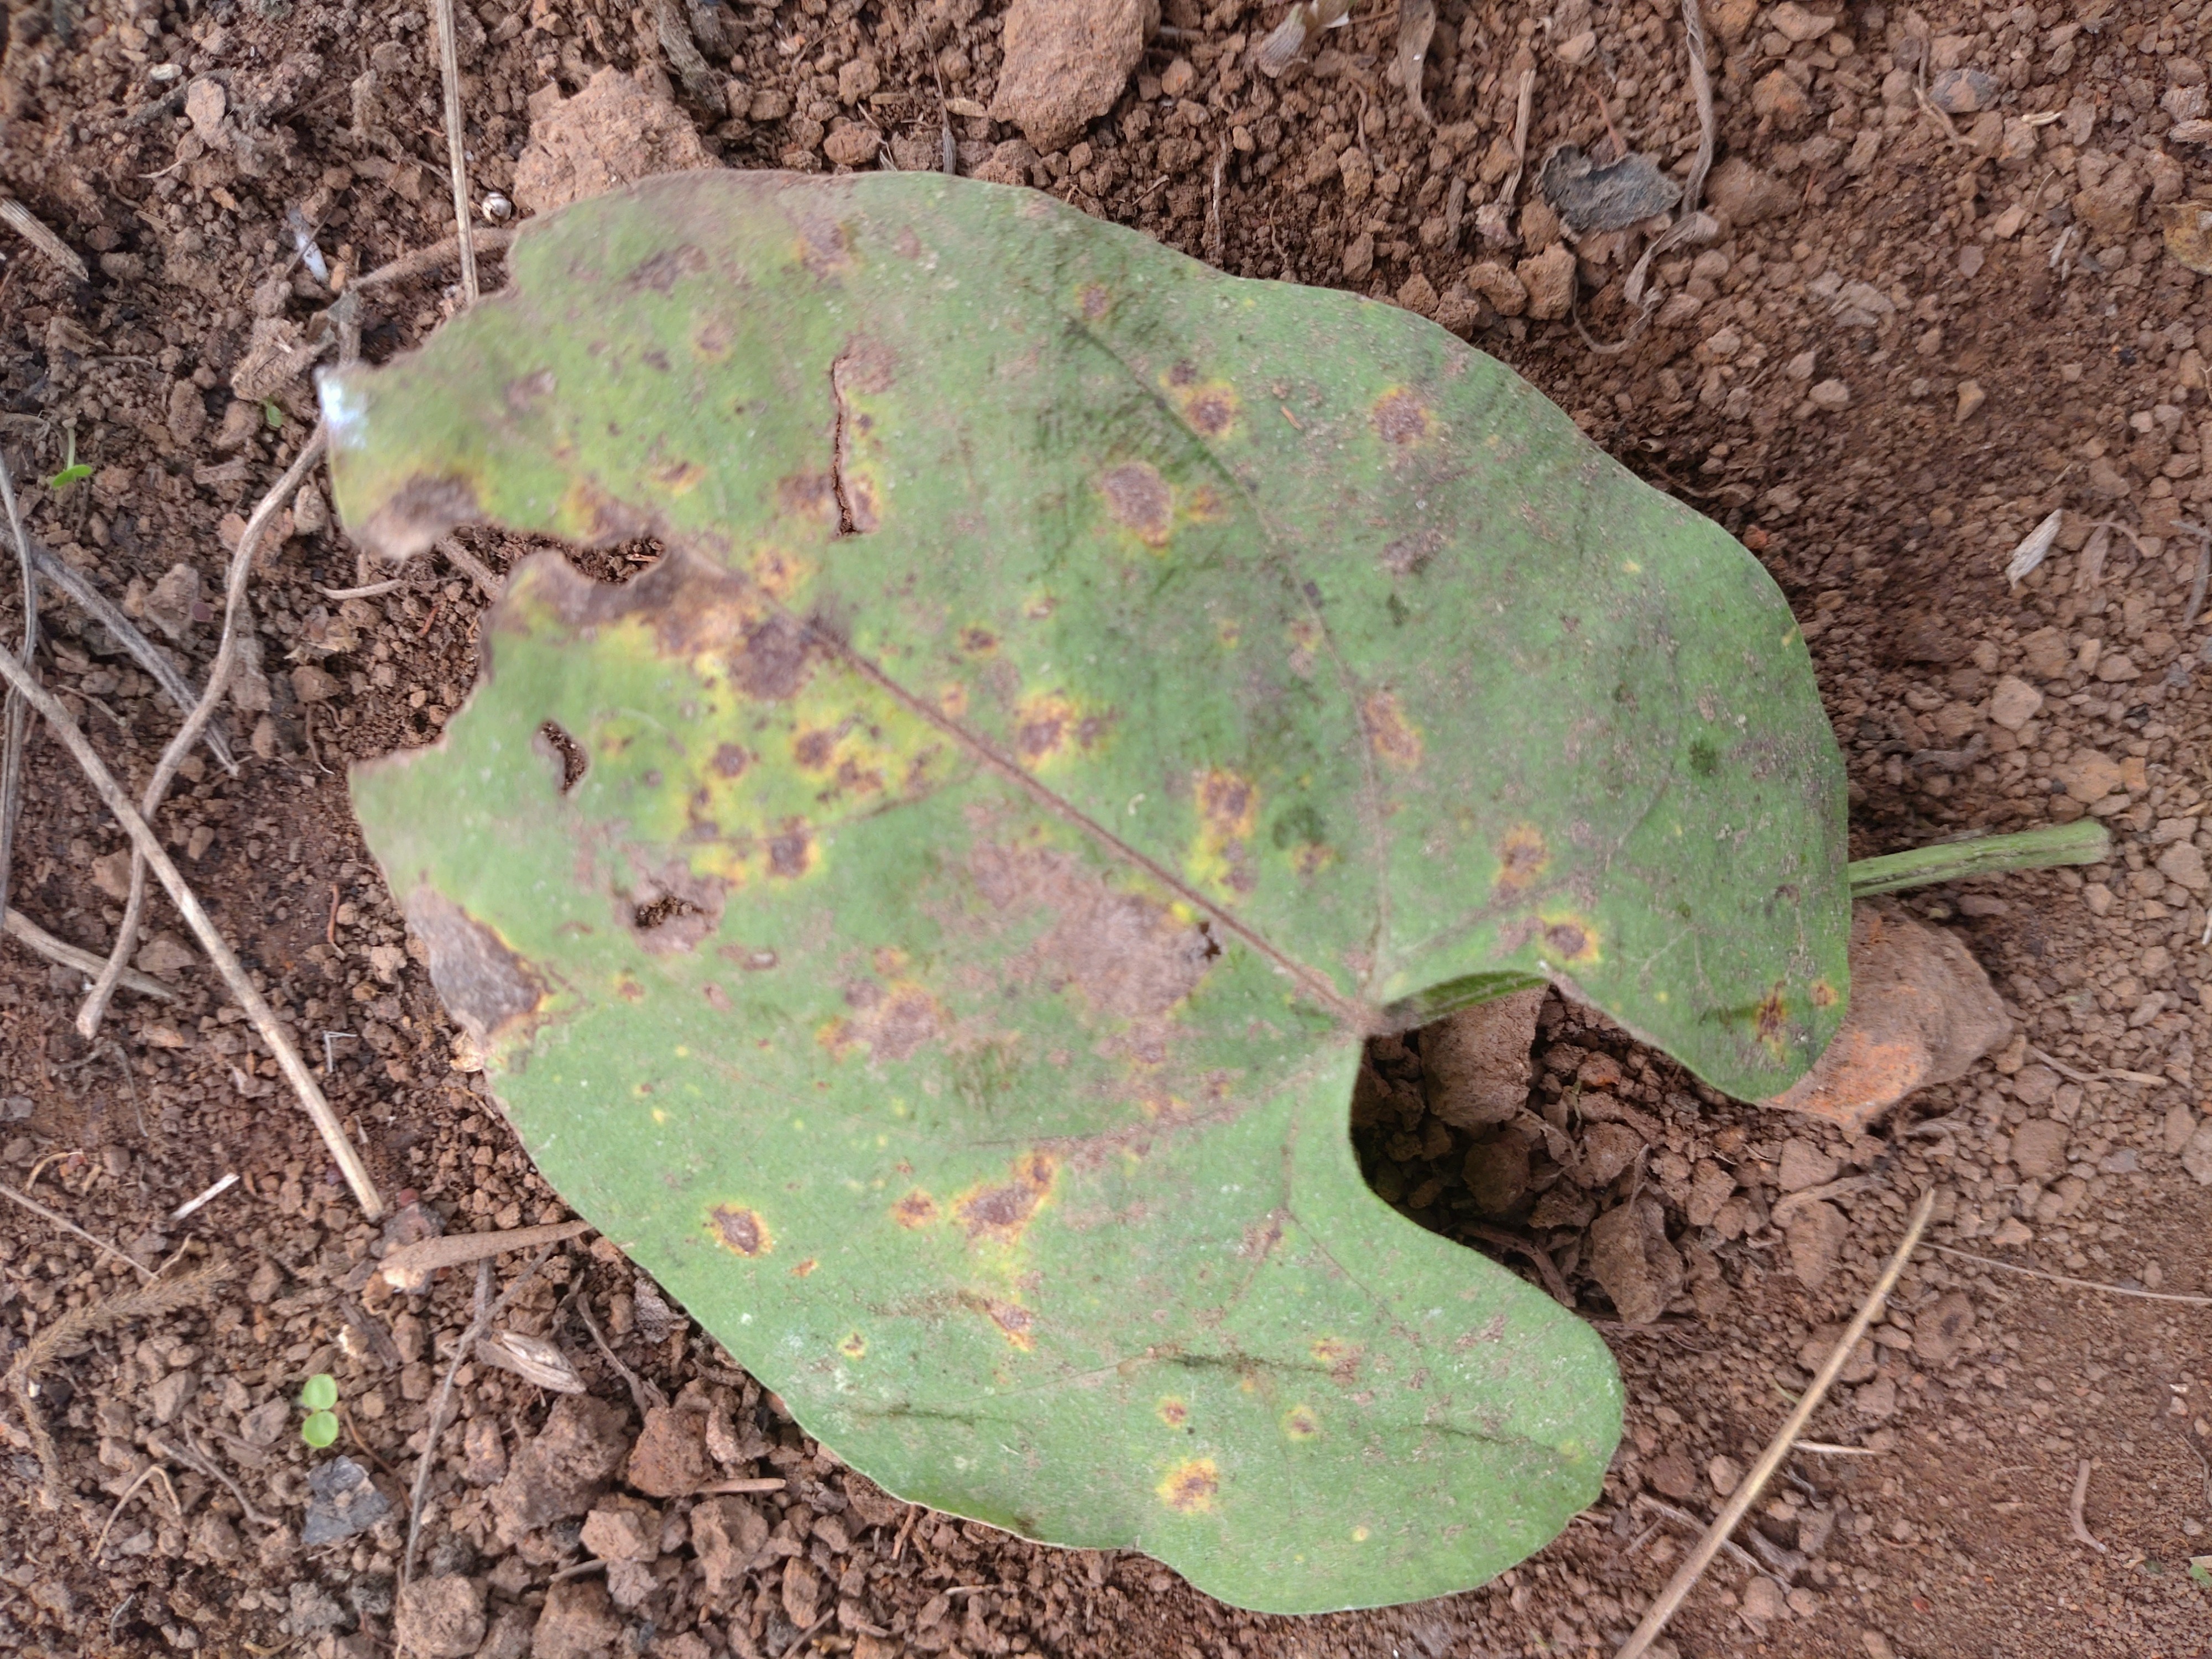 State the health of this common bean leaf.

anthracnose
